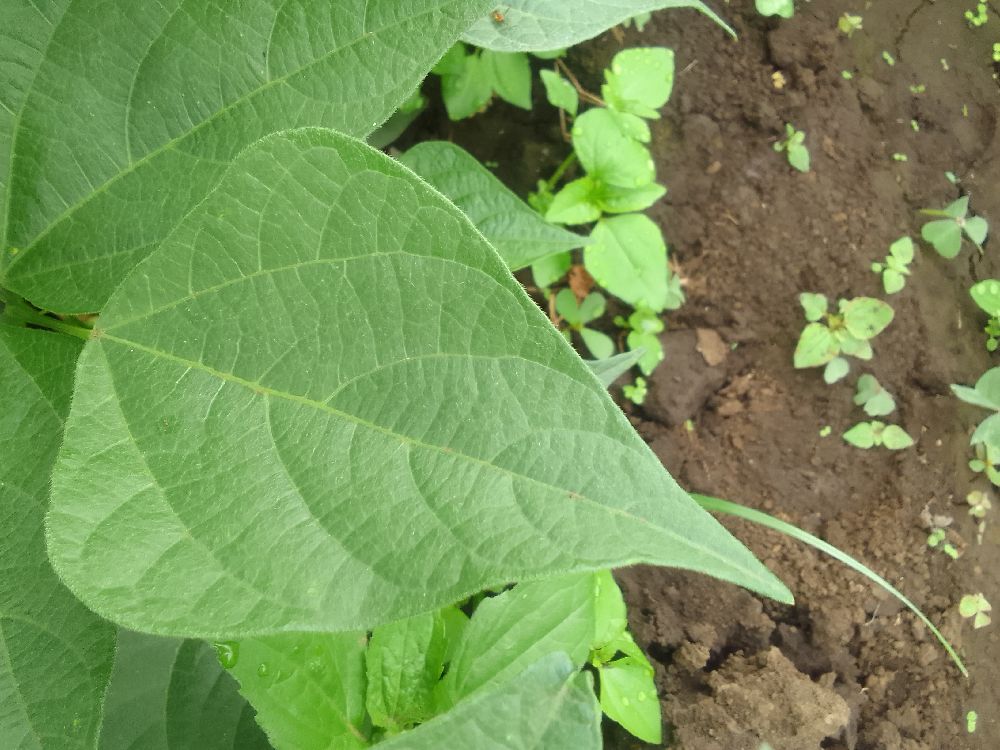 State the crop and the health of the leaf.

common bean, healthy
